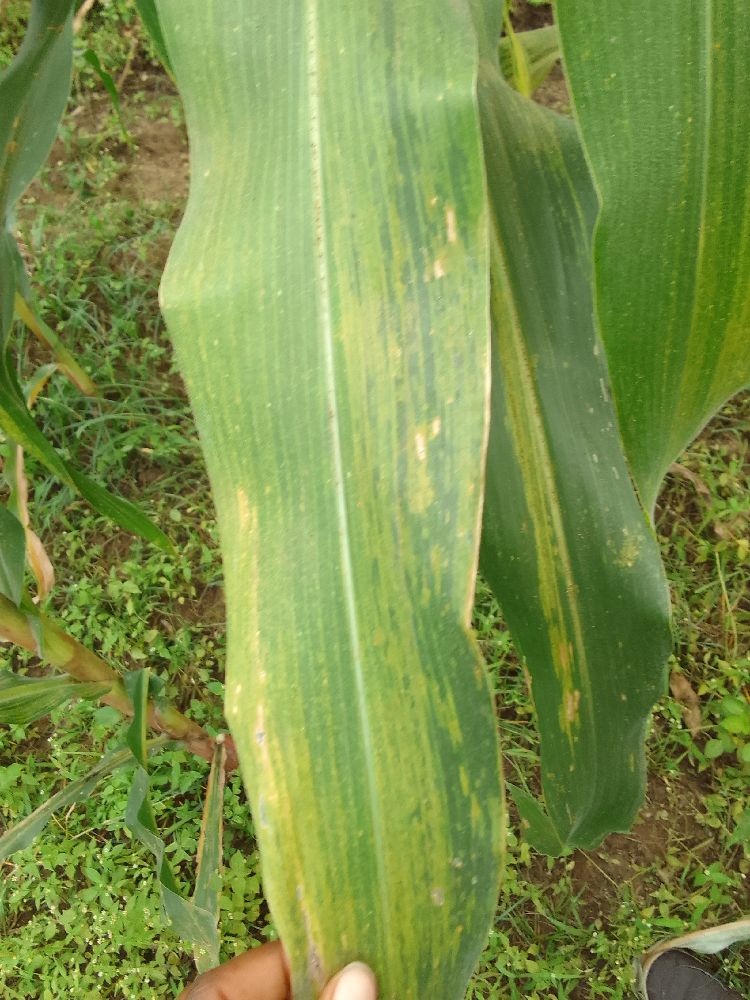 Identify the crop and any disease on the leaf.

maize, maize lethal necrosis
